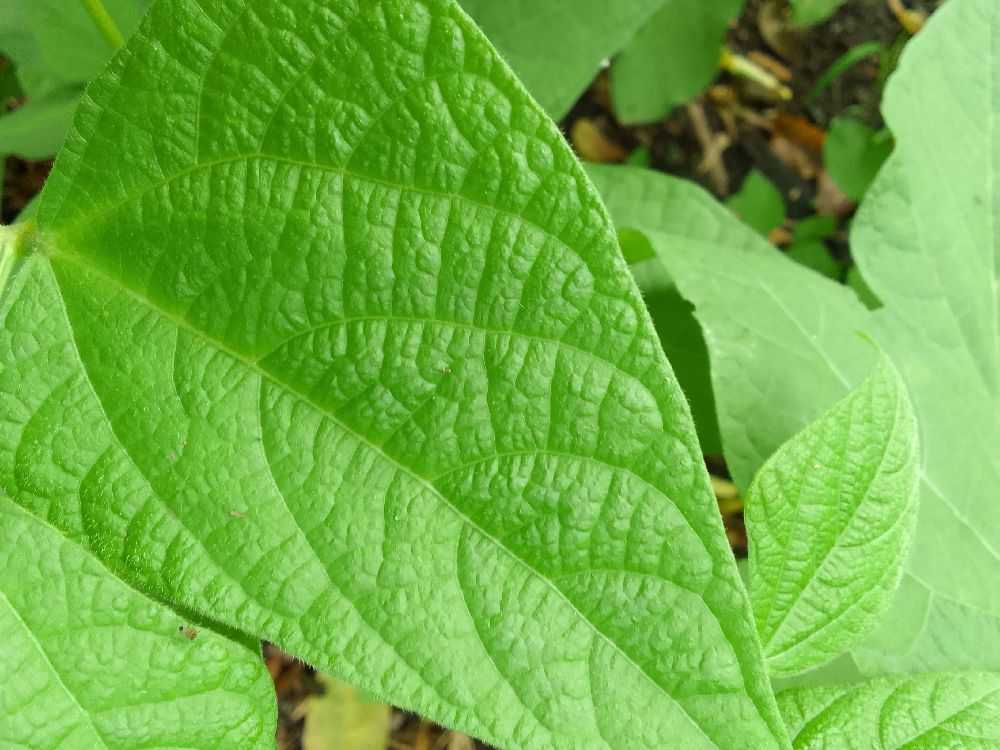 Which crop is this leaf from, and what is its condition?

common bean, healthy
